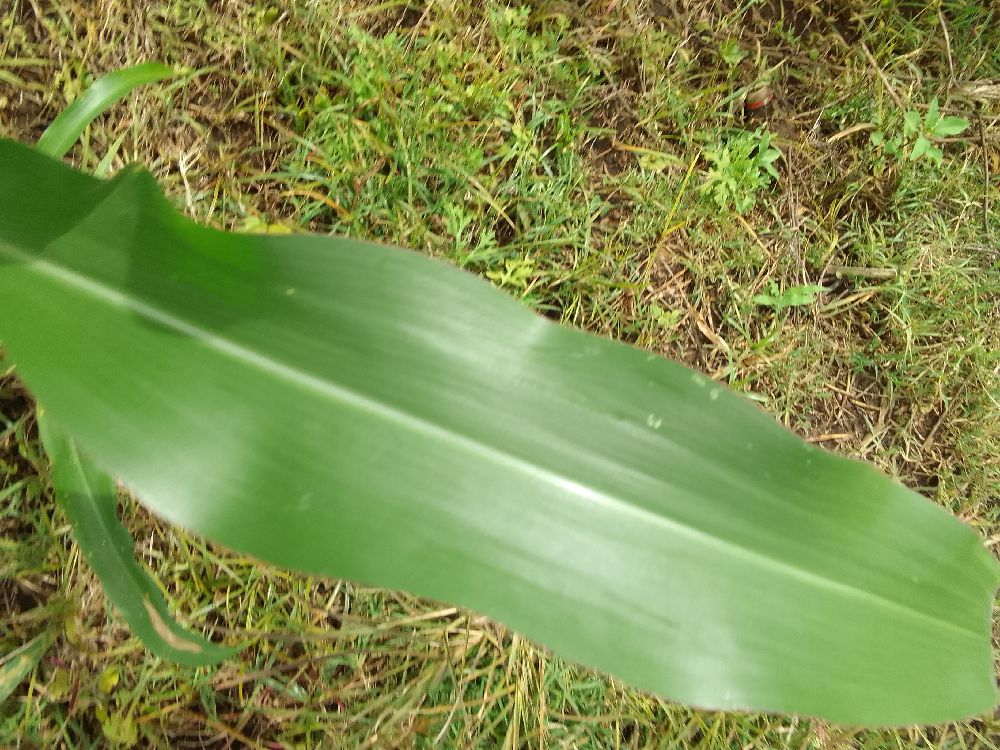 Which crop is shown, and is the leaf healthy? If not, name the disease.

maize, healthy
